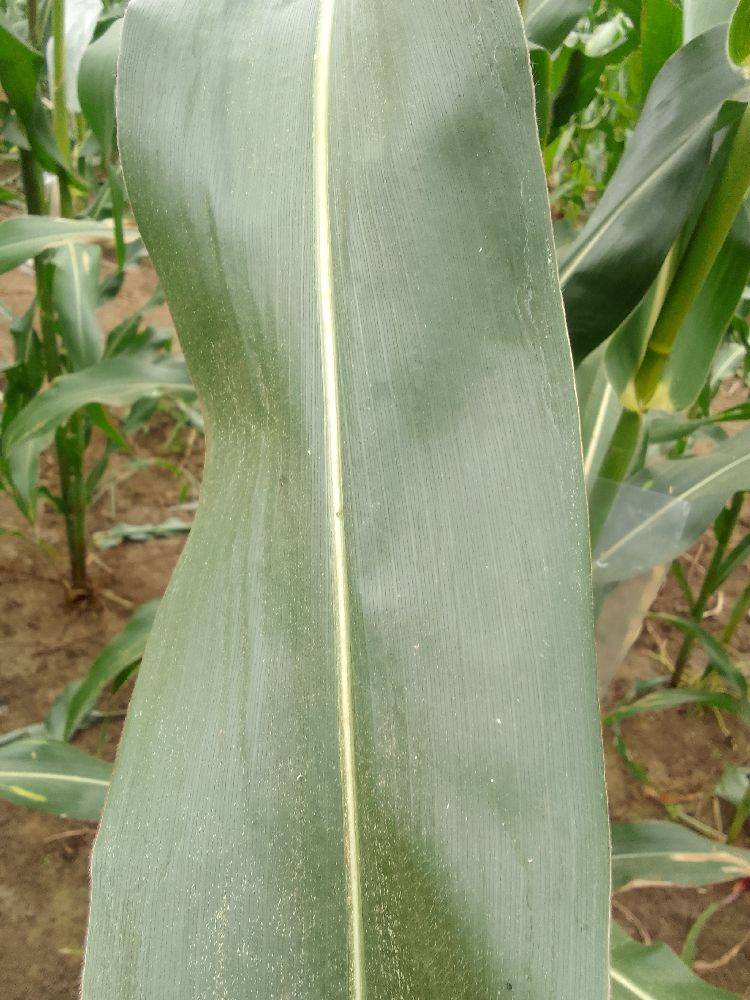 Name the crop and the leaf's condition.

maize, healthy
